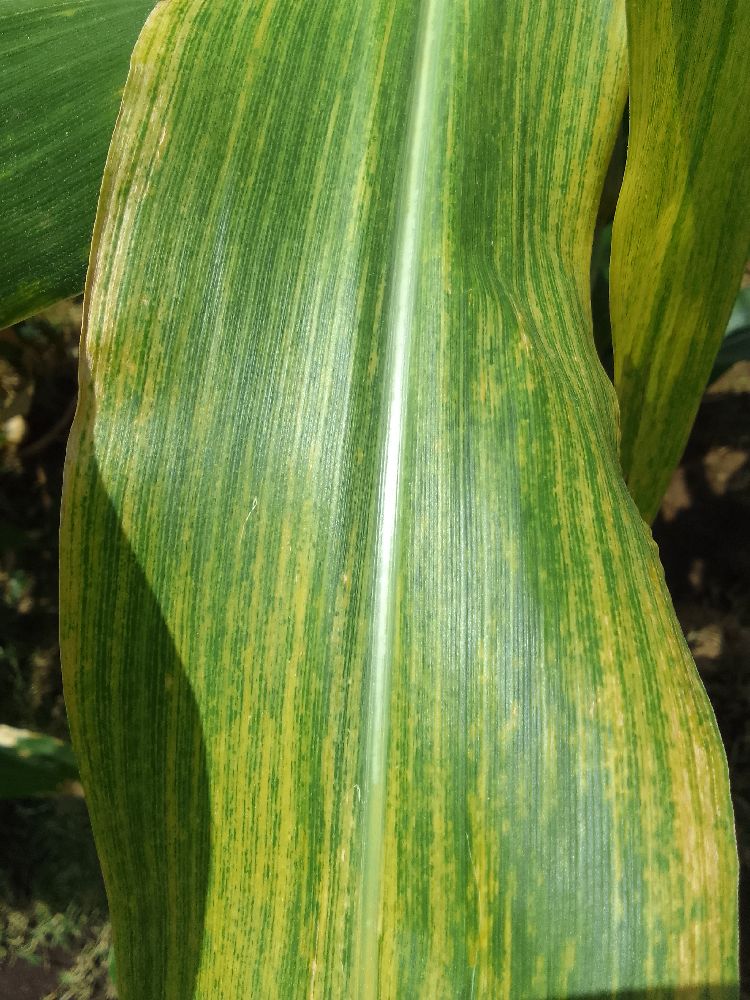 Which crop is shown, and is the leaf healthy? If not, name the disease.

maize, maize lethal necrosis
